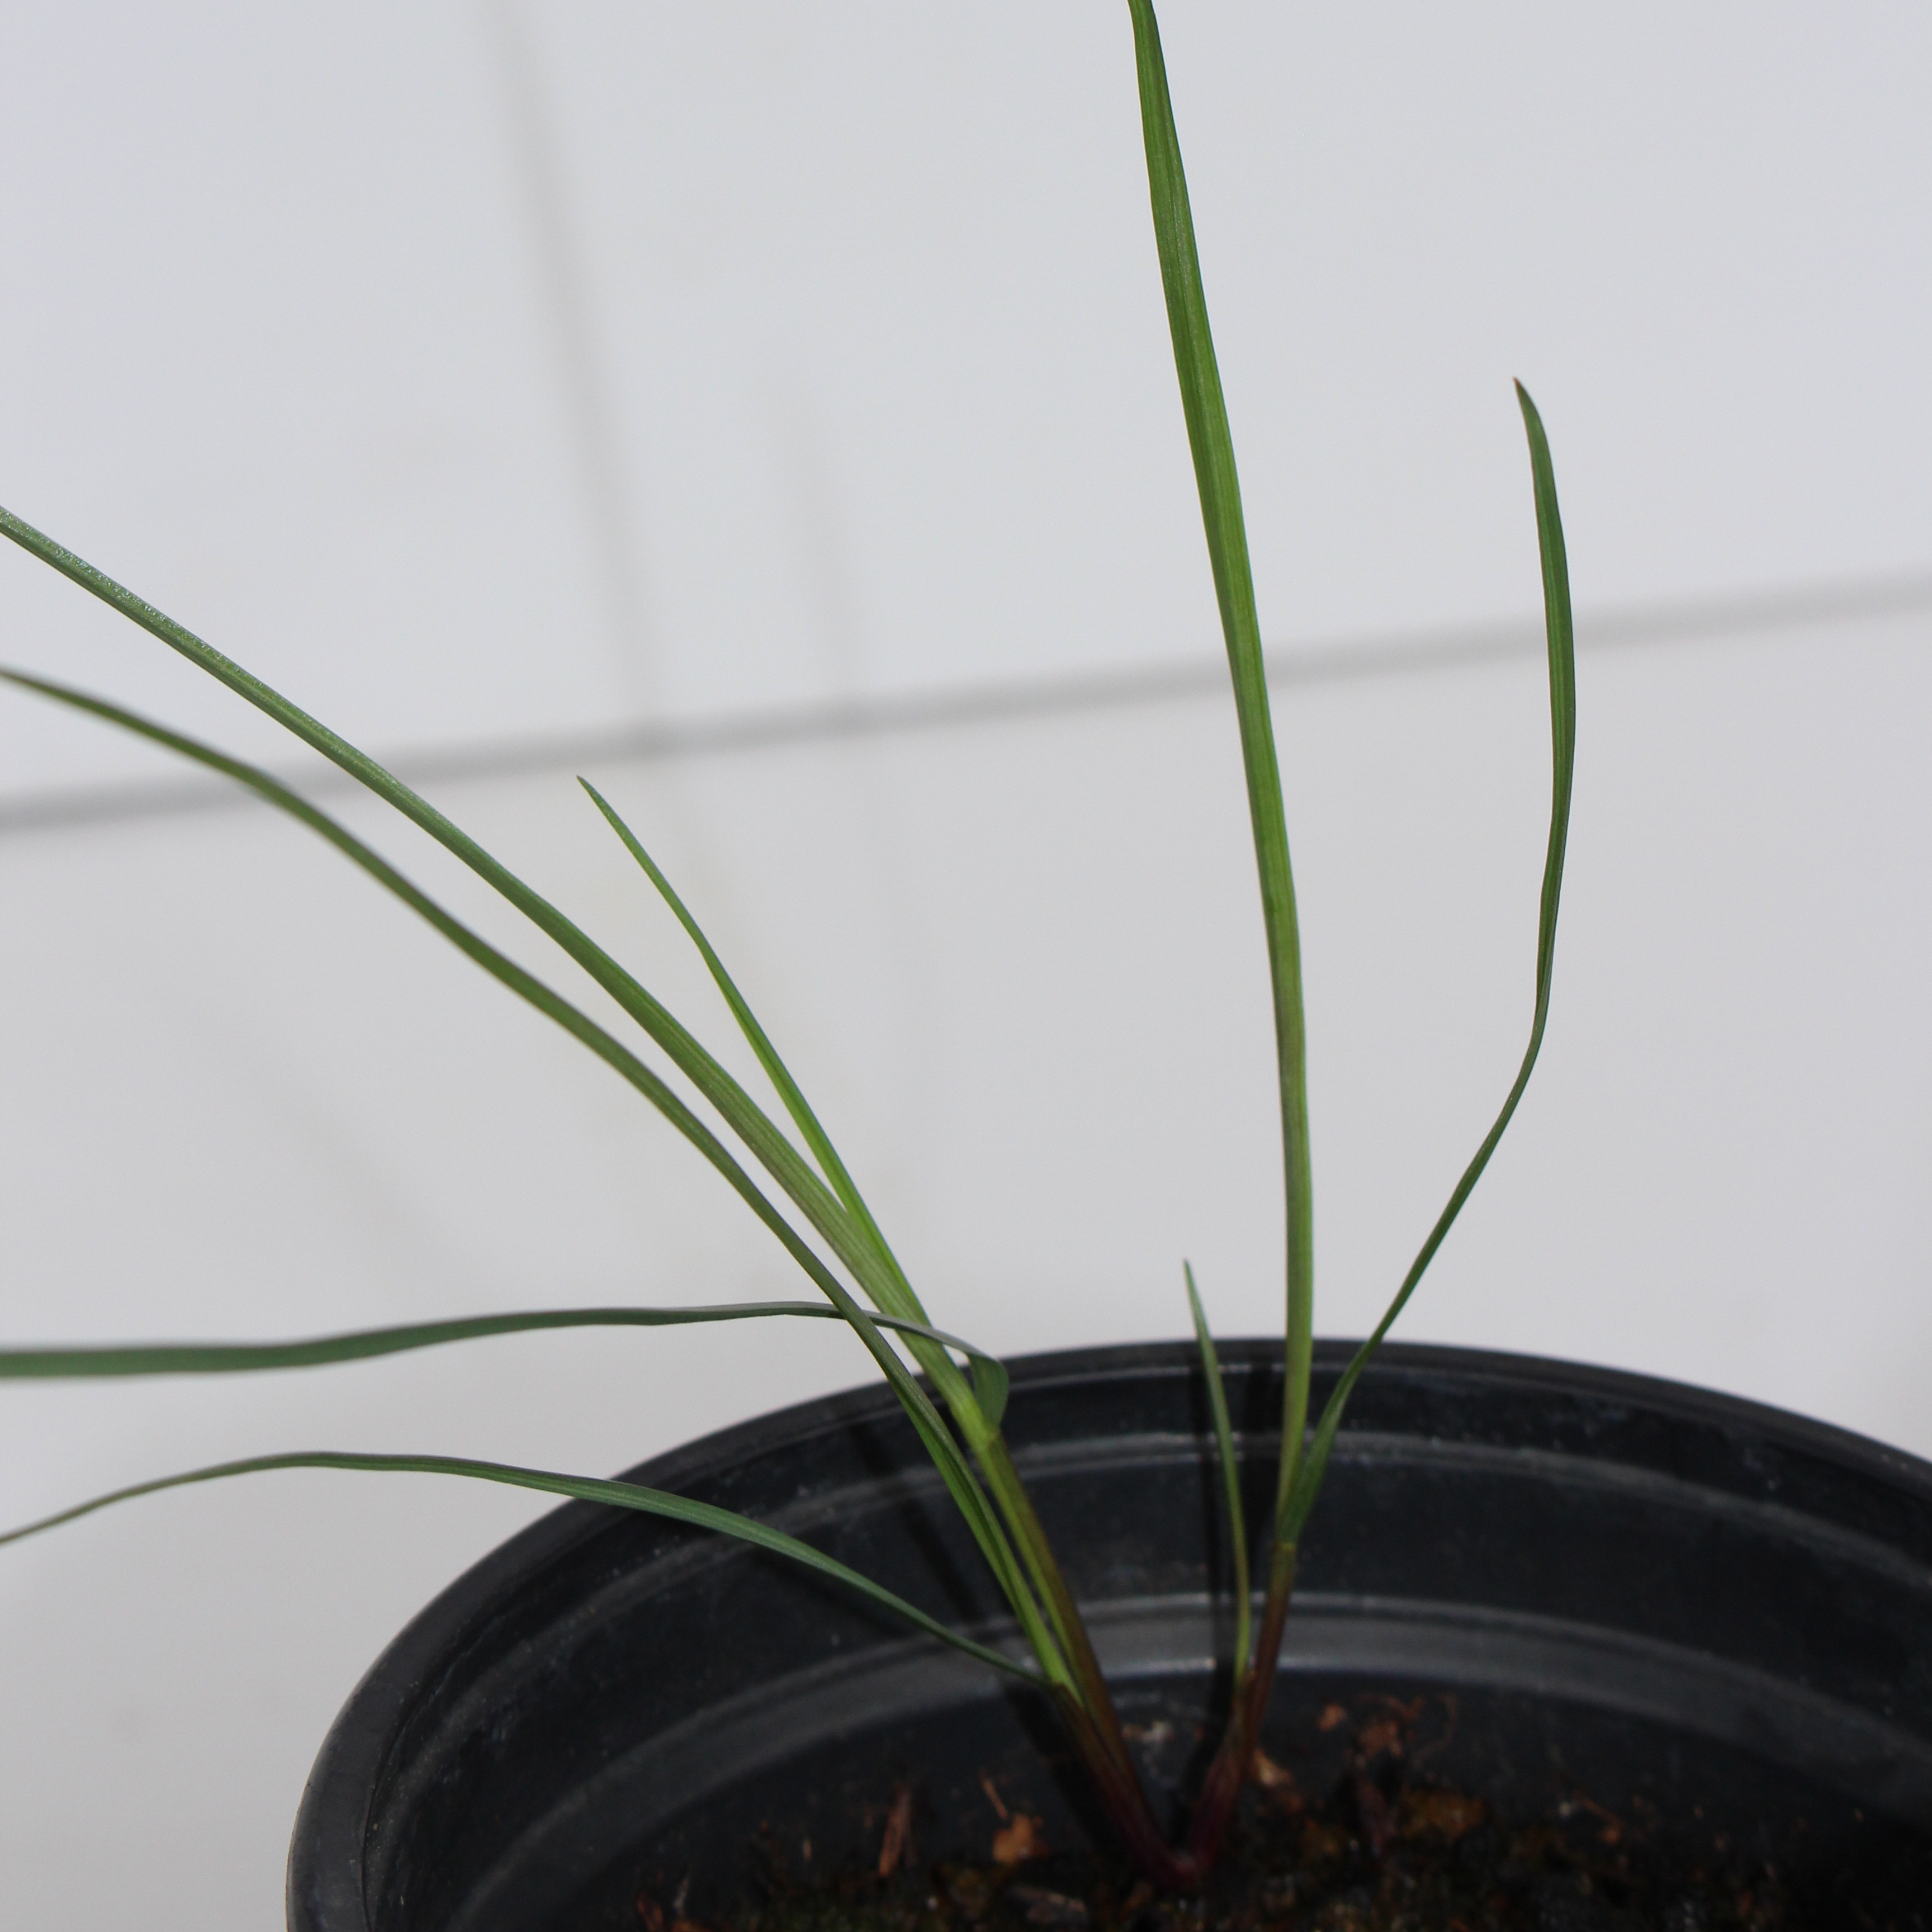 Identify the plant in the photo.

Lolium multiflorum
